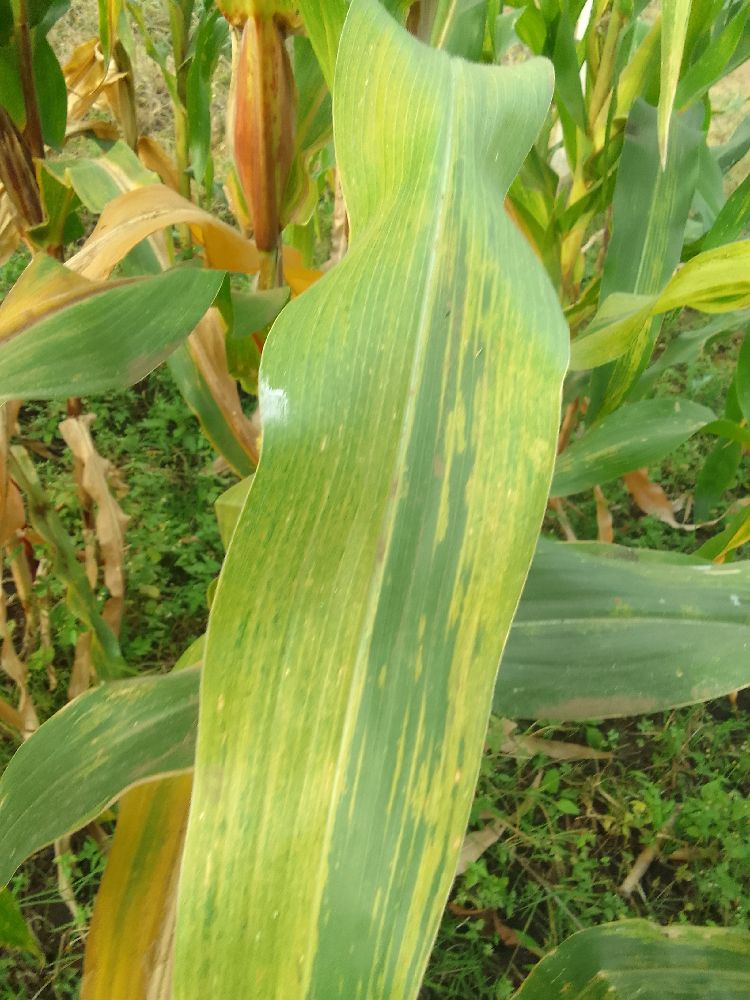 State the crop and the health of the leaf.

maize, maize lethal necrosis
